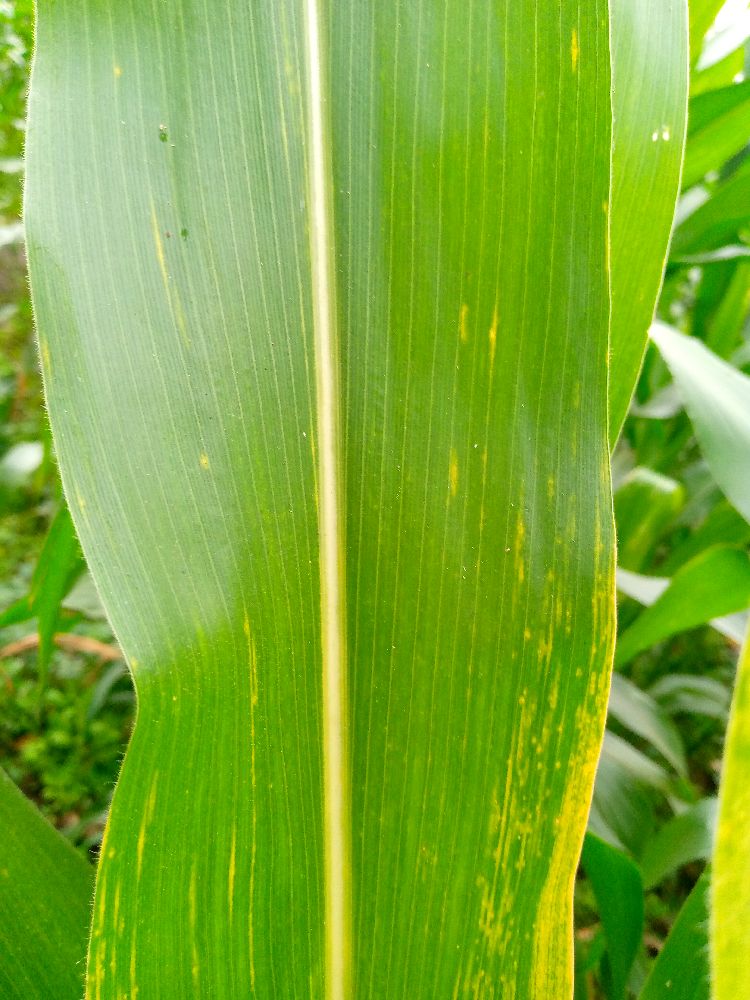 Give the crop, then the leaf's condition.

maize, maize lethal necrosis
